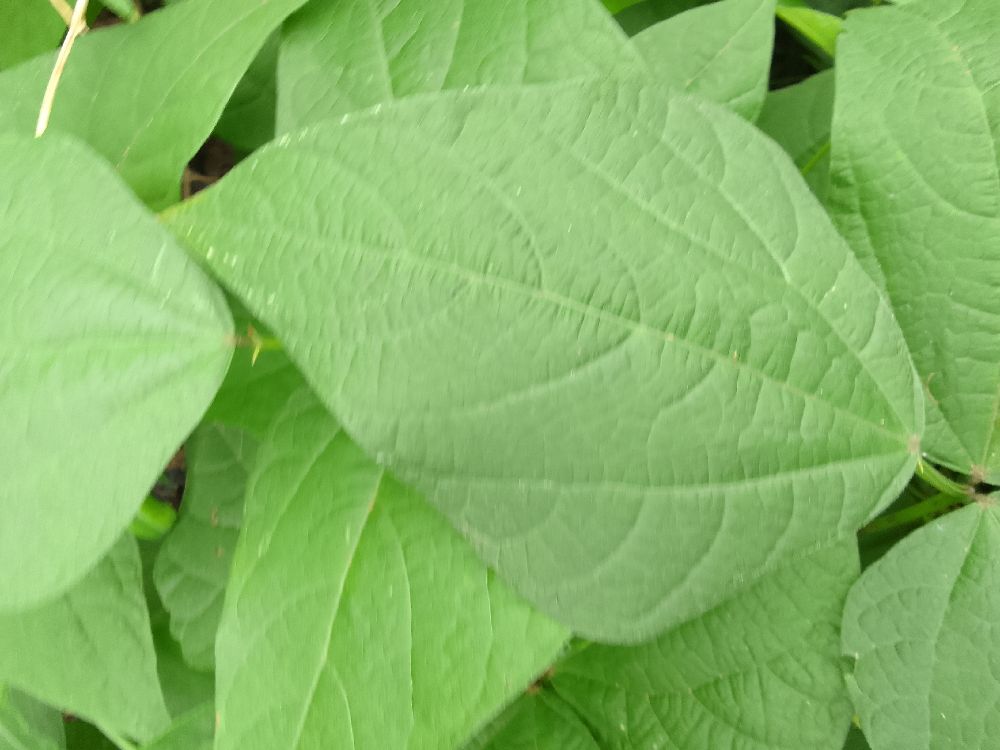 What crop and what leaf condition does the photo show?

common bean, healthy
